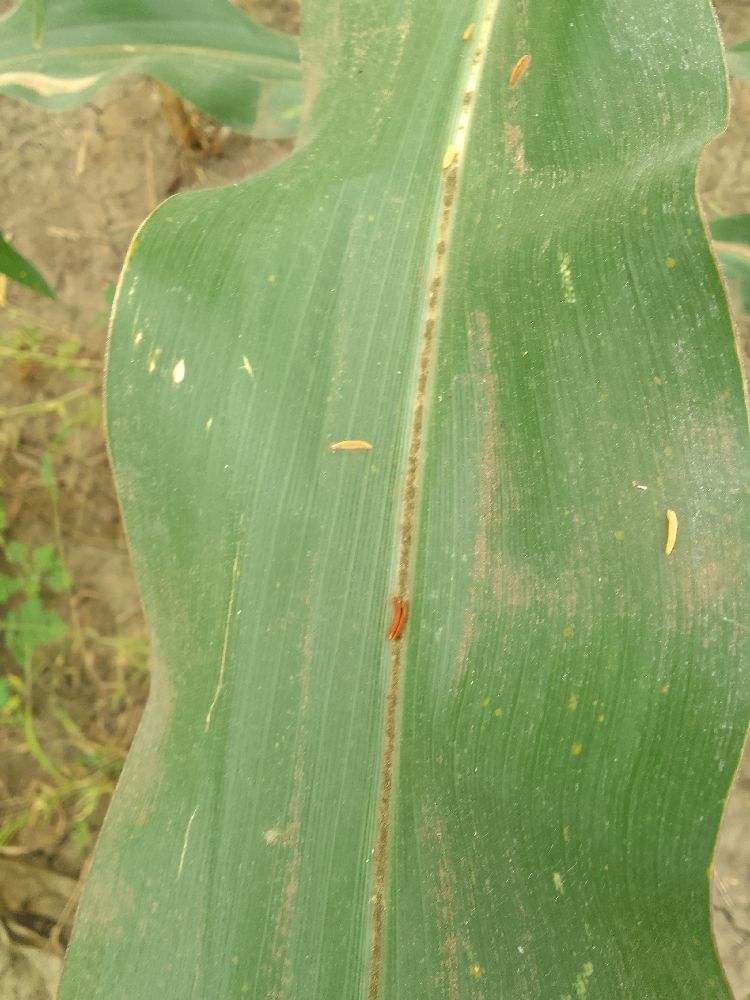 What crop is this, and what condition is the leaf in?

maize, healthy
